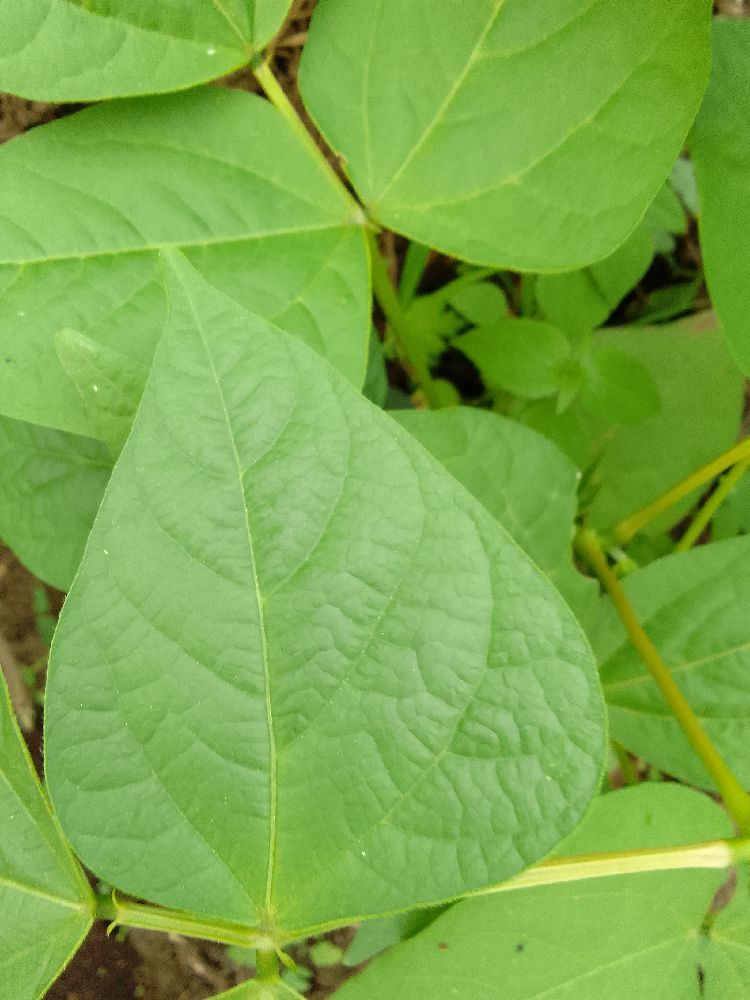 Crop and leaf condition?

common bean, healthy
